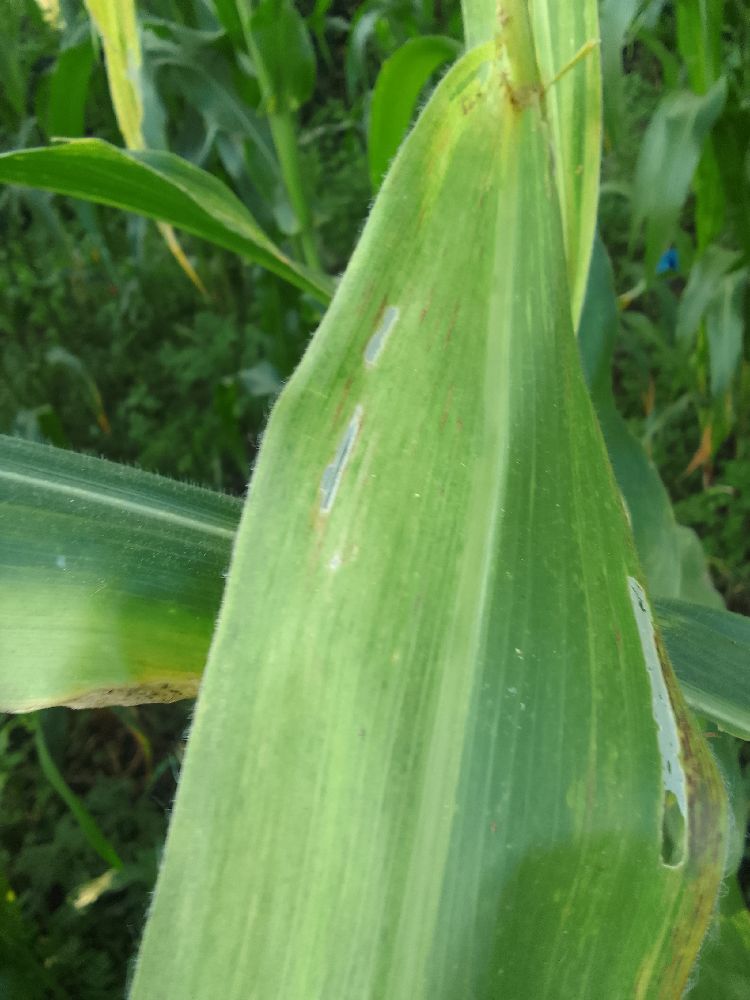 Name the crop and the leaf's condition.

maize, maize lethal necrosis
